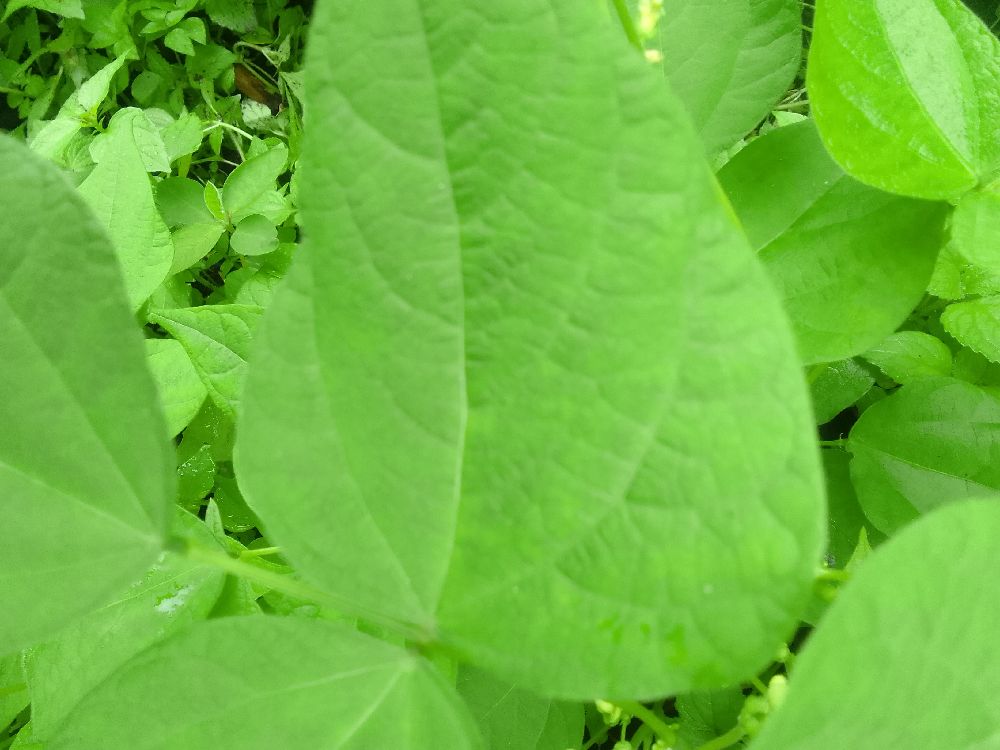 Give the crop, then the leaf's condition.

common bean, healthy
